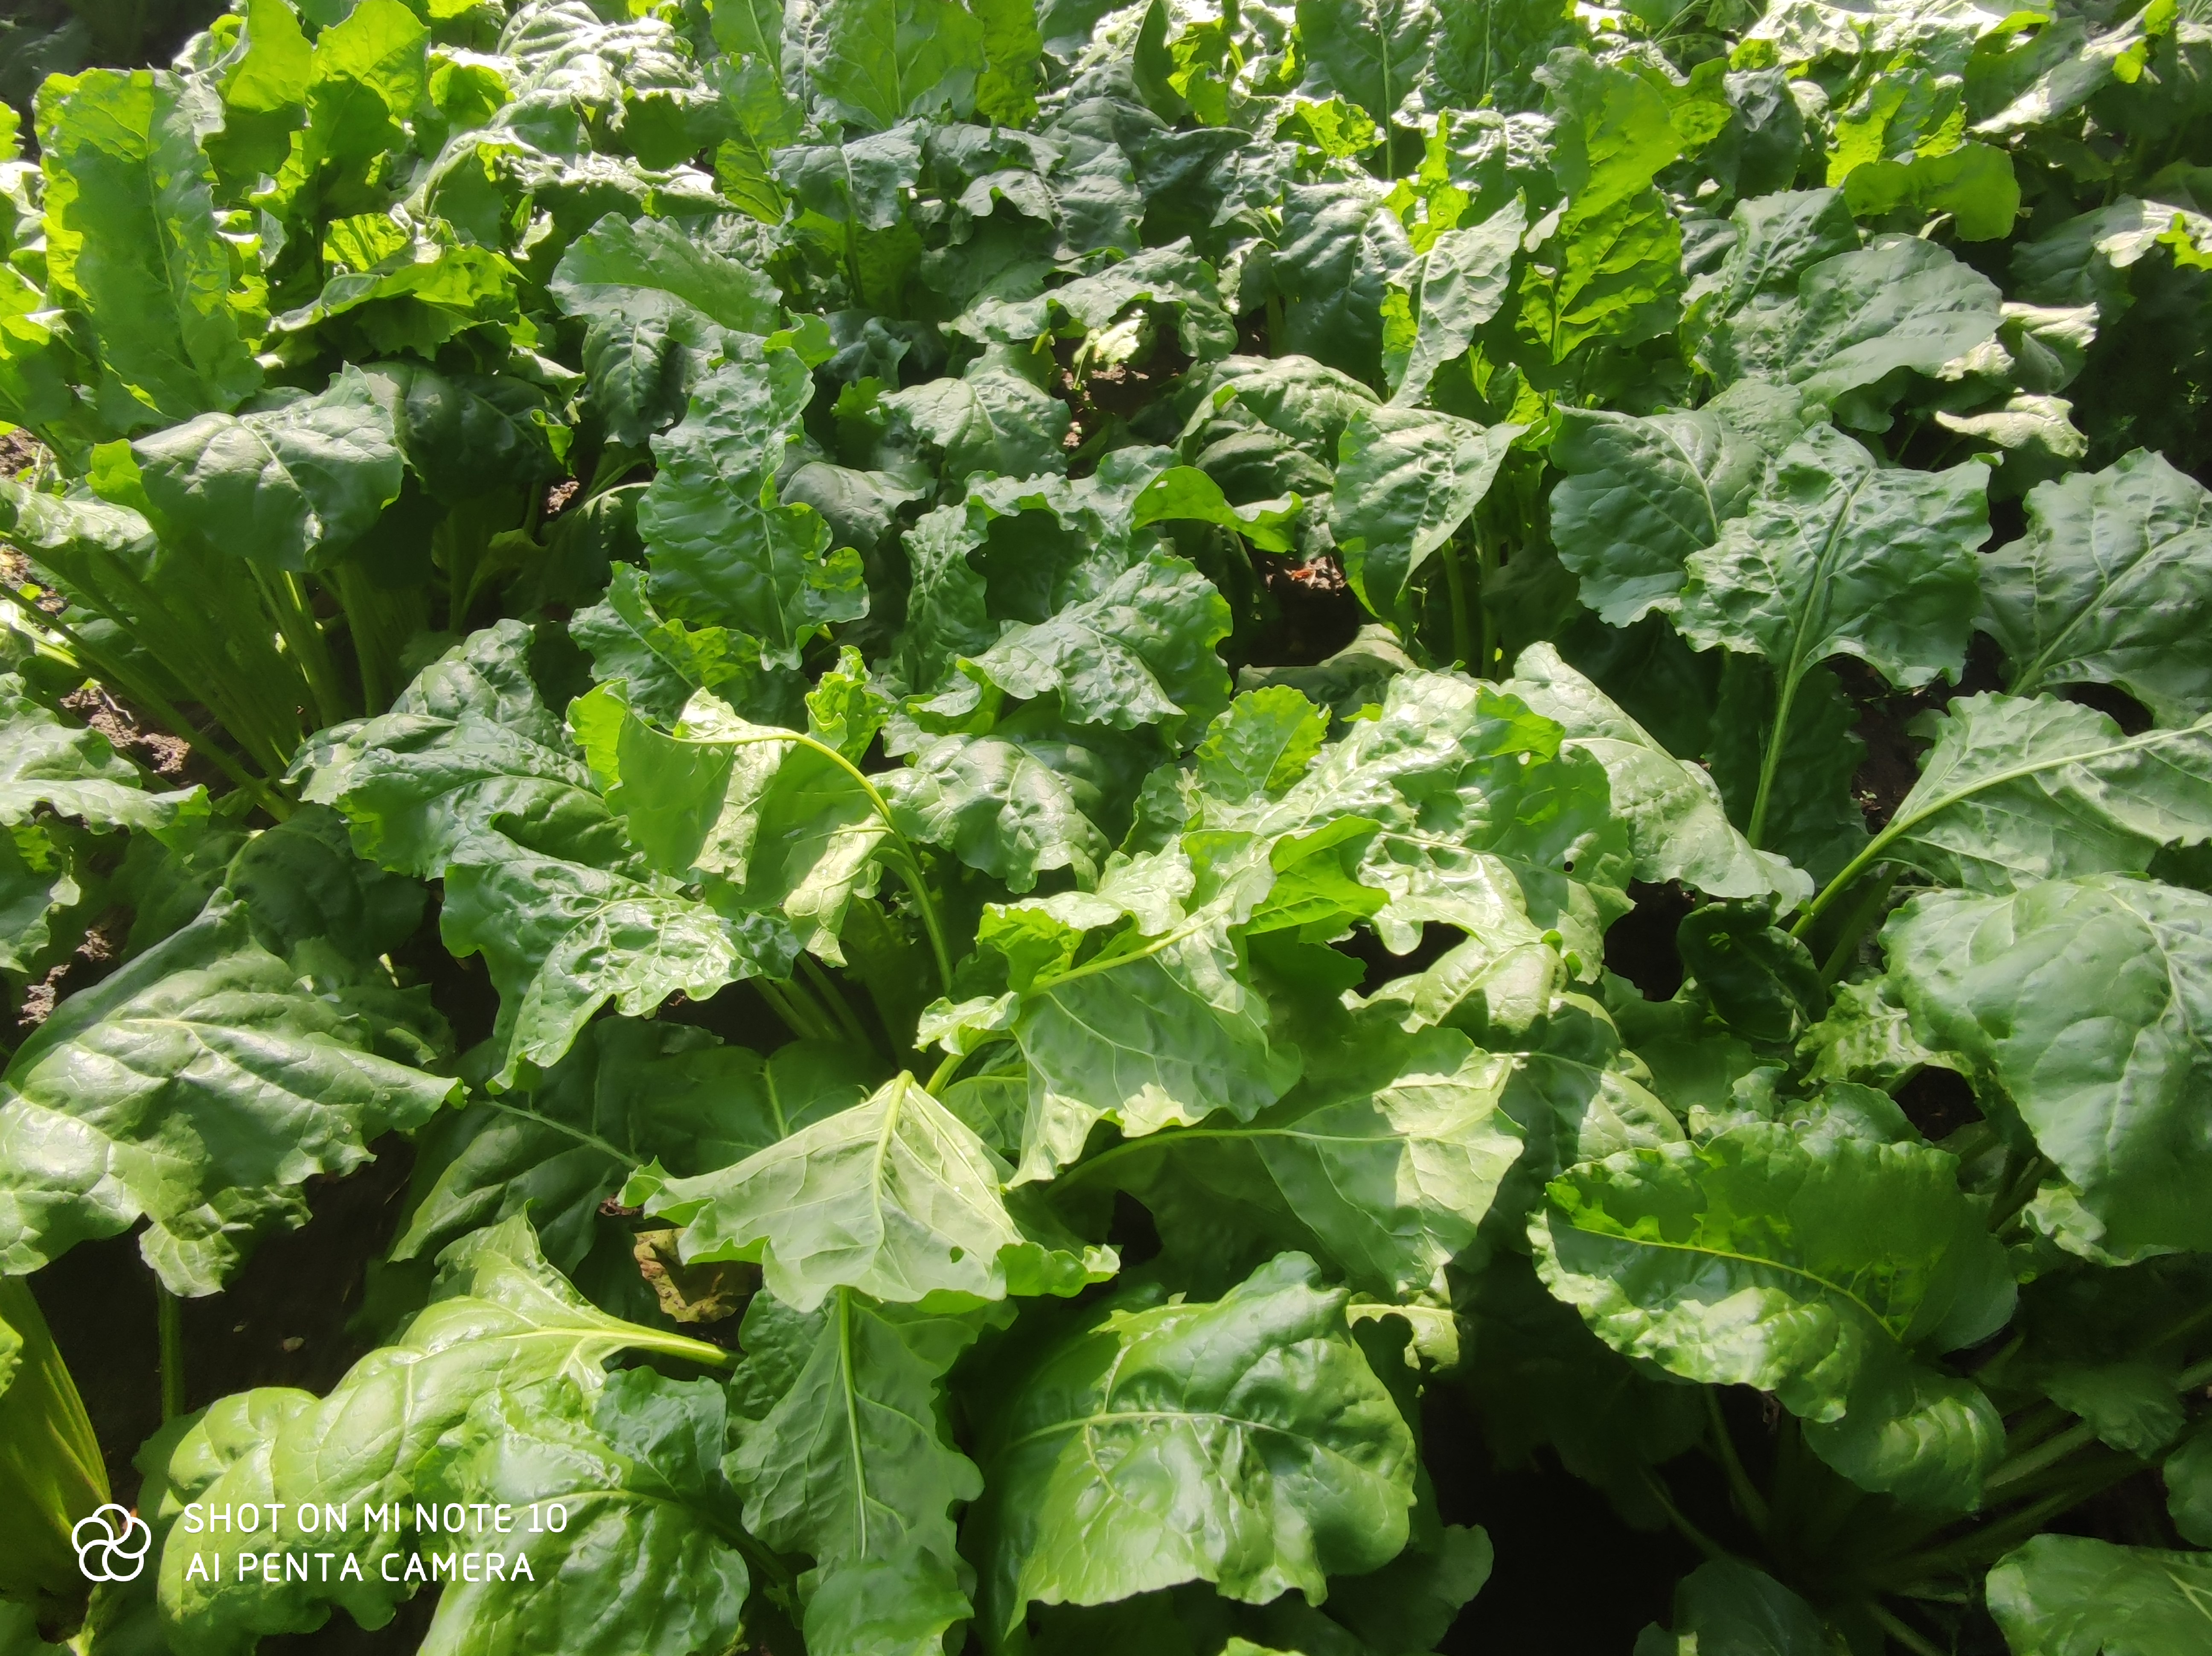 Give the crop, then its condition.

beet, unaffected
